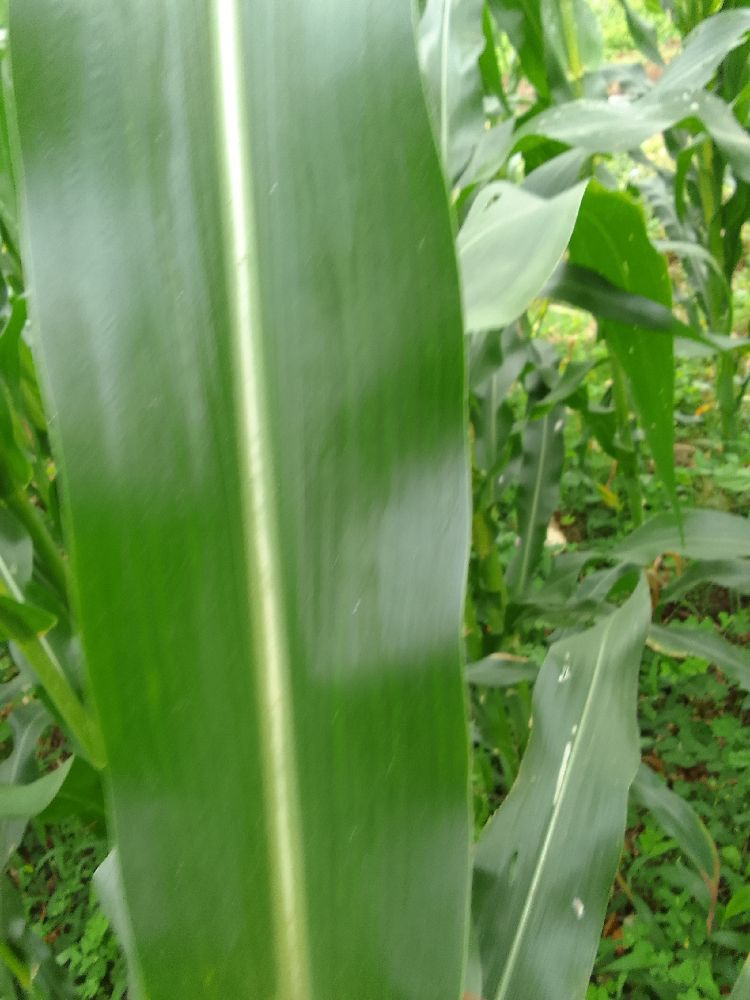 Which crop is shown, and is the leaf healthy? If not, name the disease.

maize, healthy
